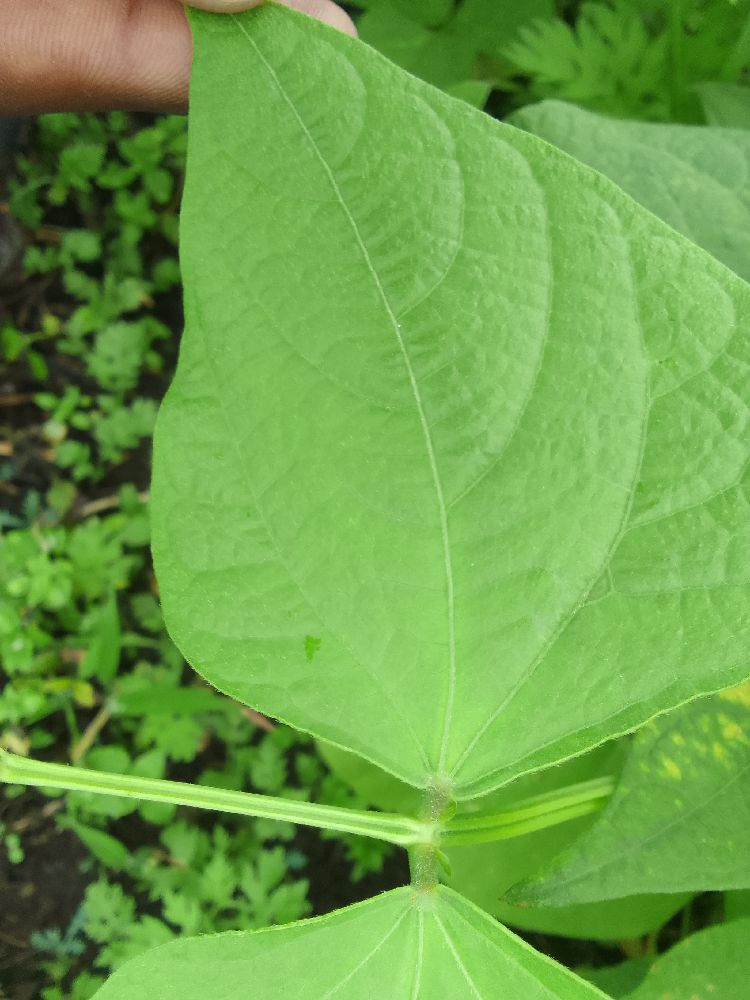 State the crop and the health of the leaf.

common bean, healthy
